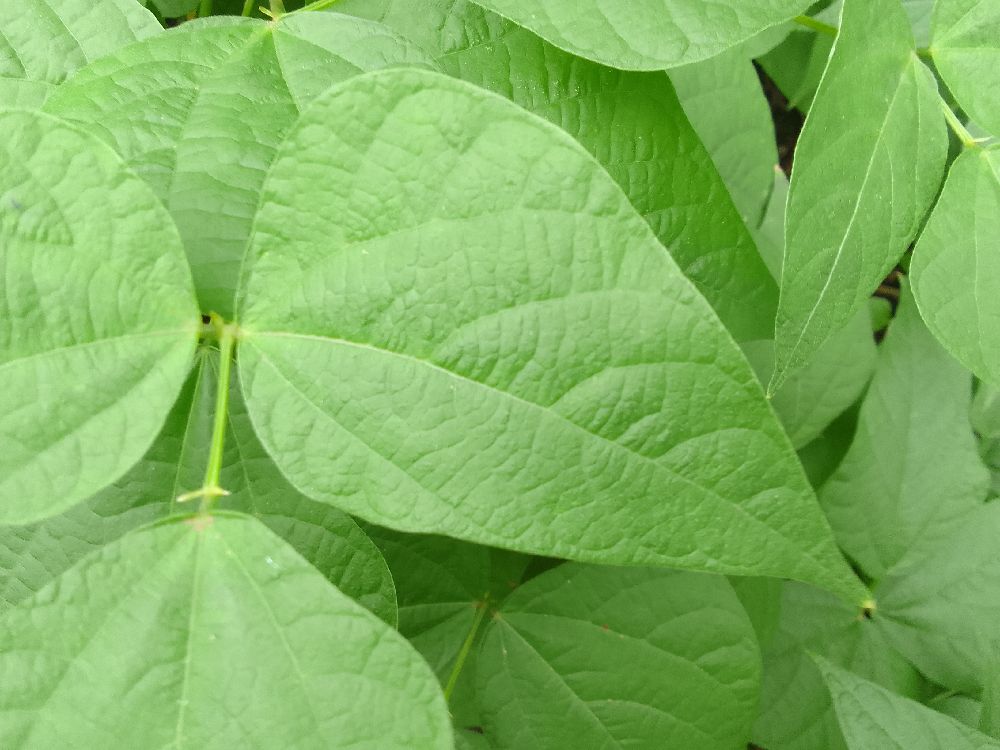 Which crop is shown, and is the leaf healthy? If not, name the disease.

common bean, healthy
